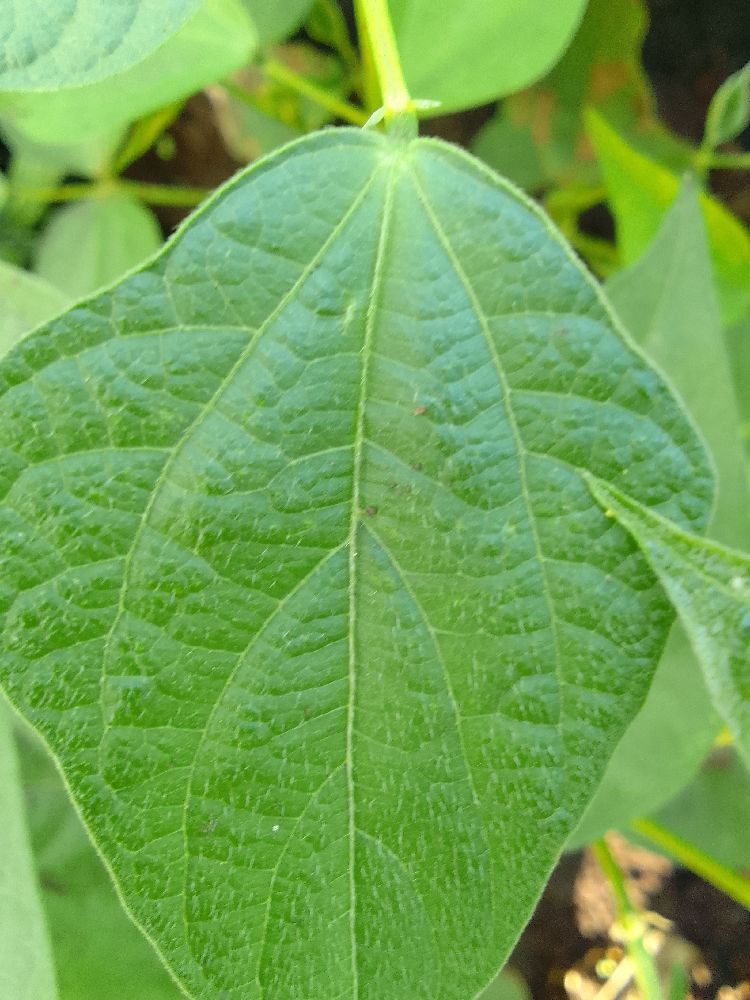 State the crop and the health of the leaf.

common bean, healthy
